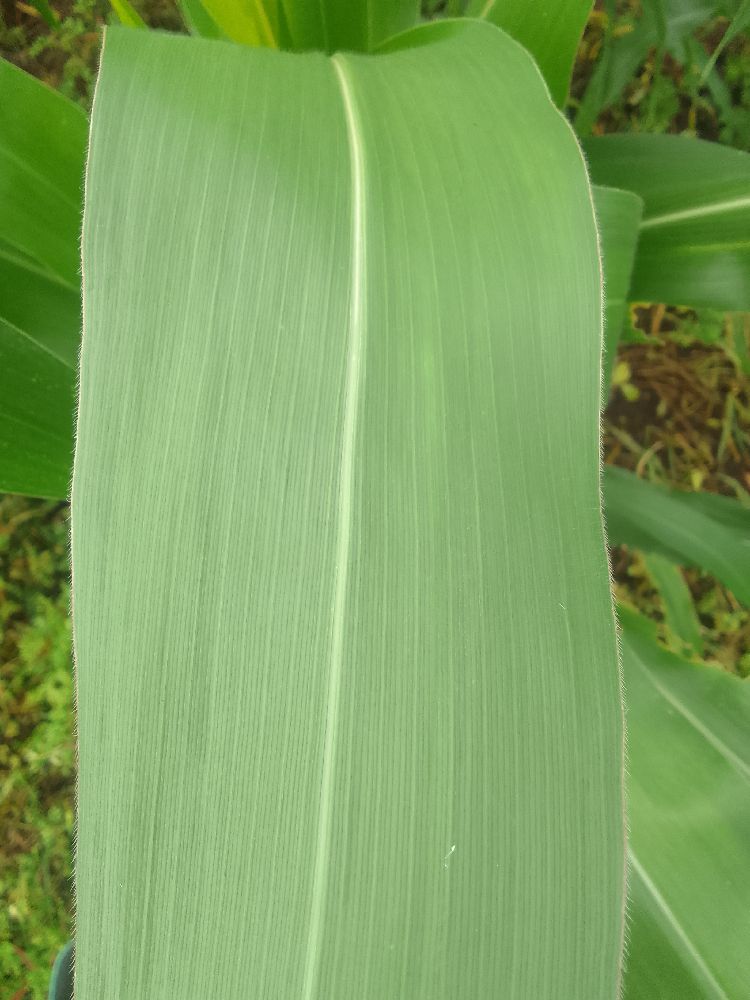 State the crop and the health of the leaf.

maize, healthy
